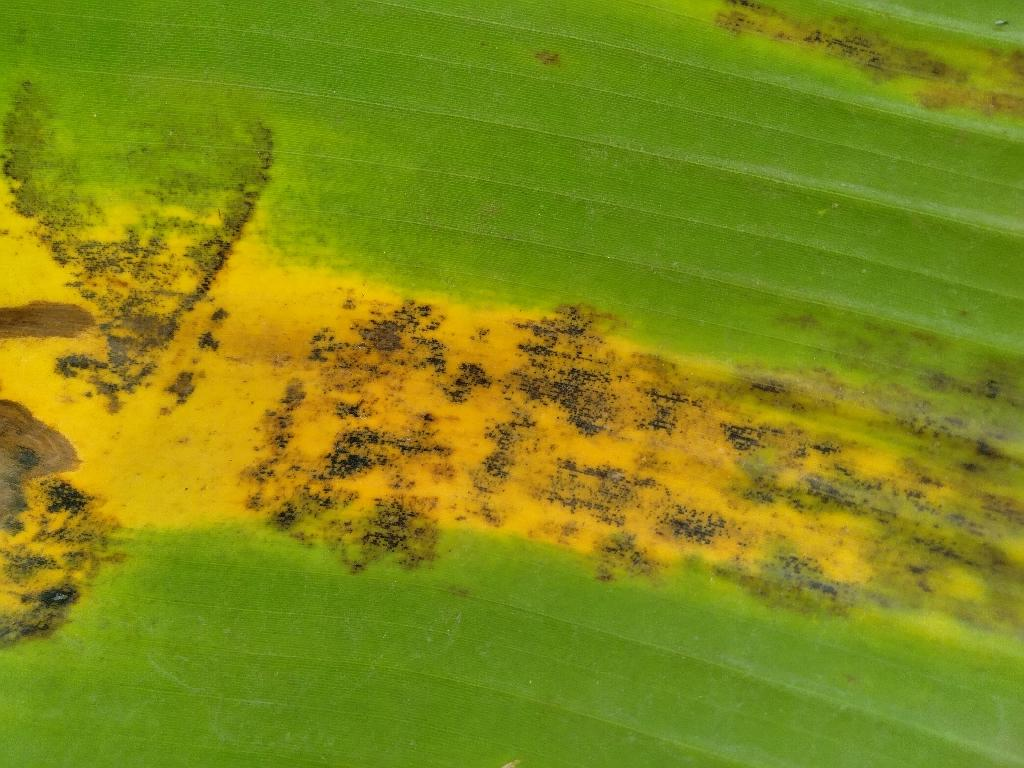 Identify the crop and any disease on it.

banana, black sigatoka
